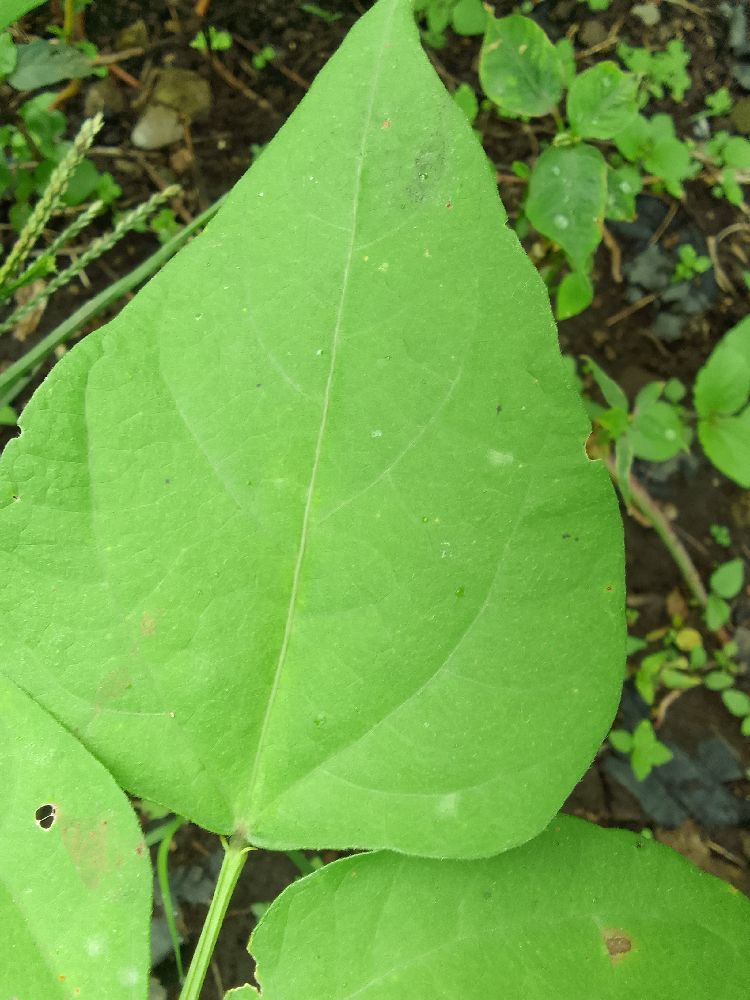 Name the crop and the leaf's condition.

common bean, healthy
